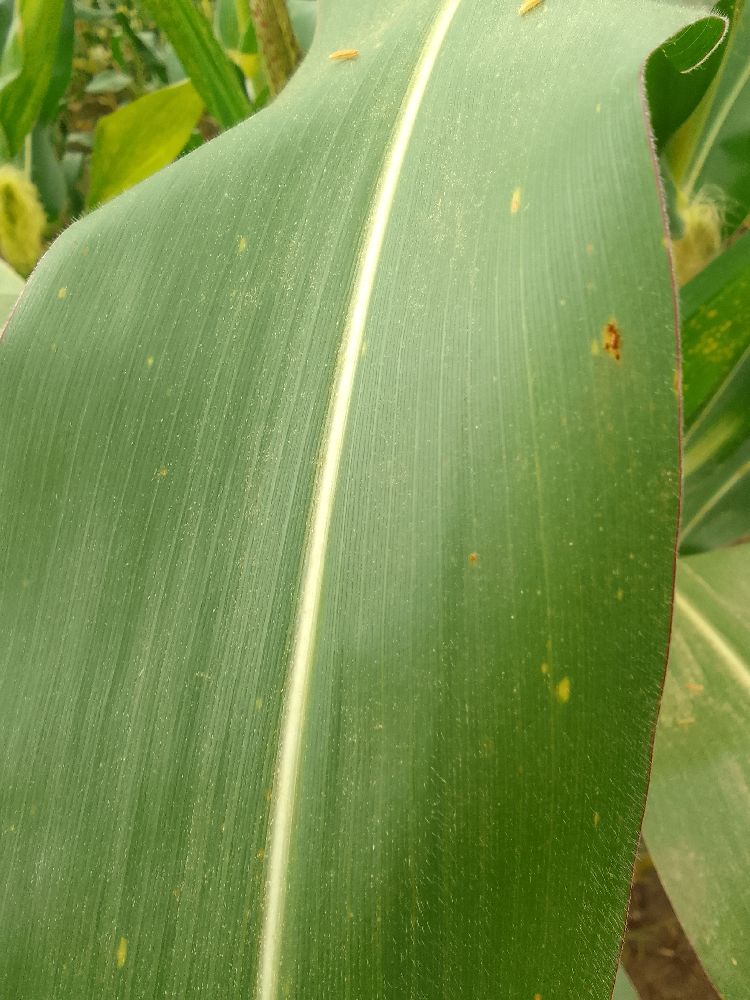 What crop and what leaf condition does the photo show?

maize, healthy
